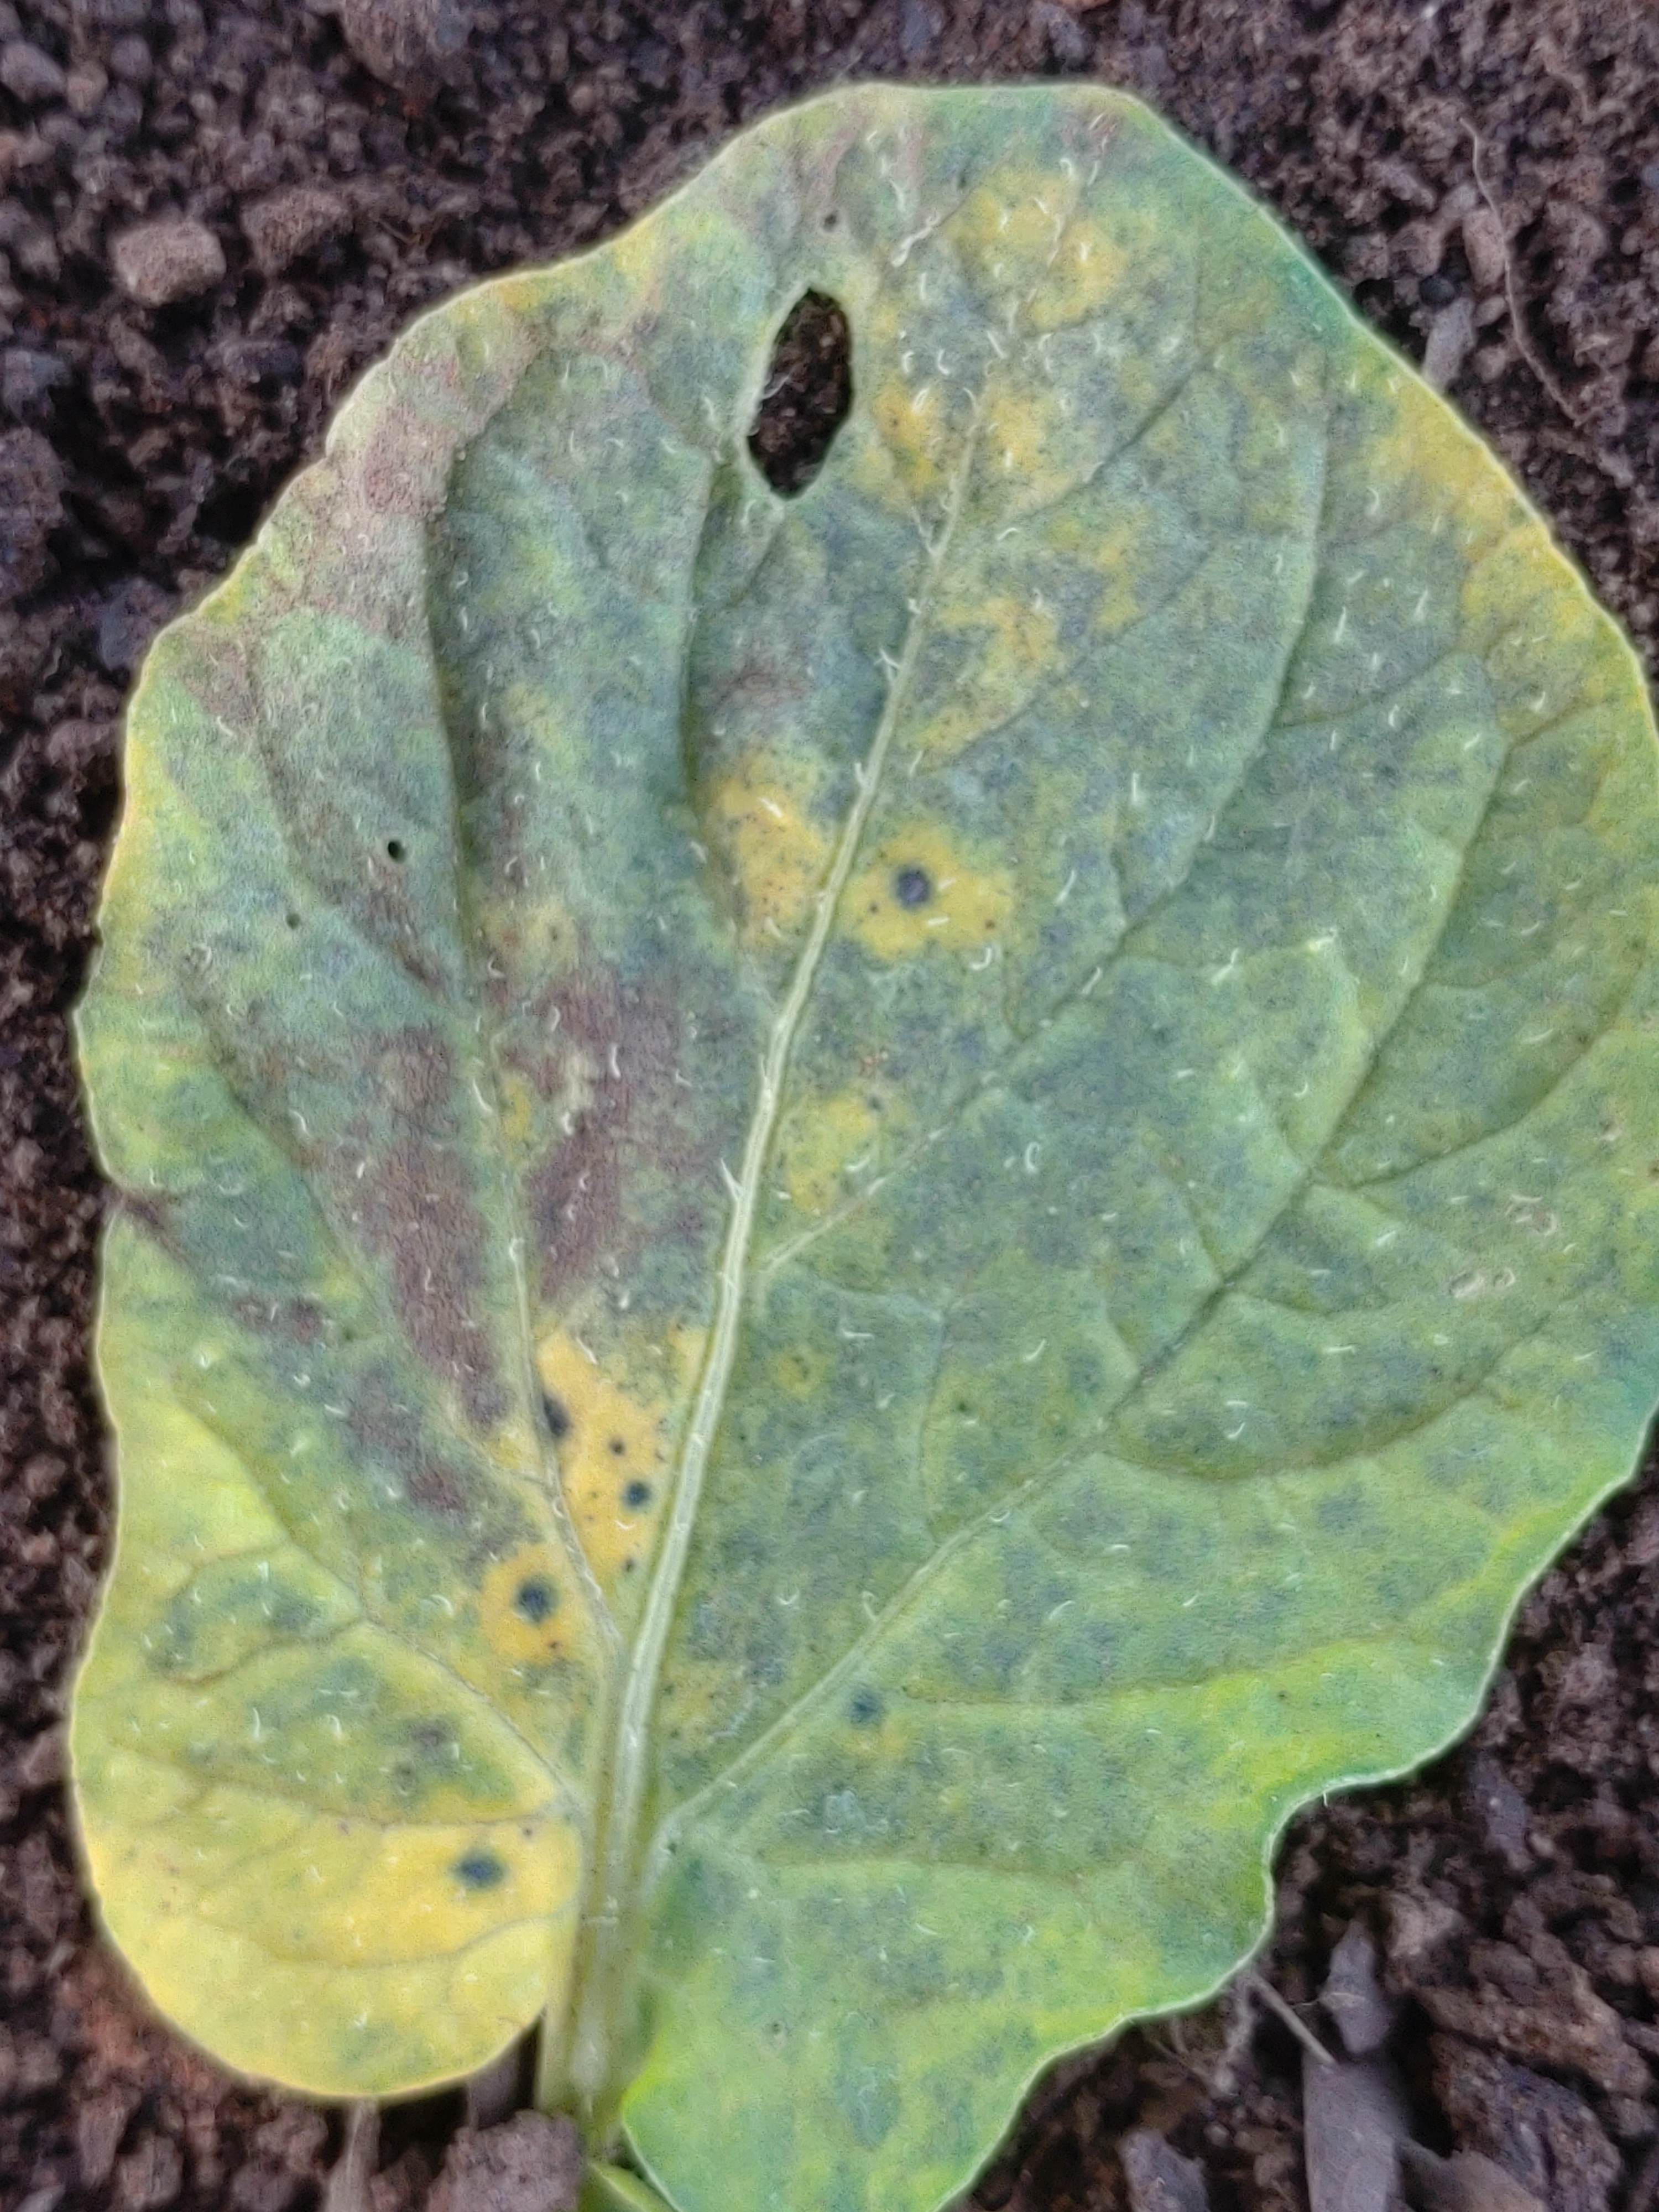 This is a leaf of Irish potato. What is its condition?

late blight
